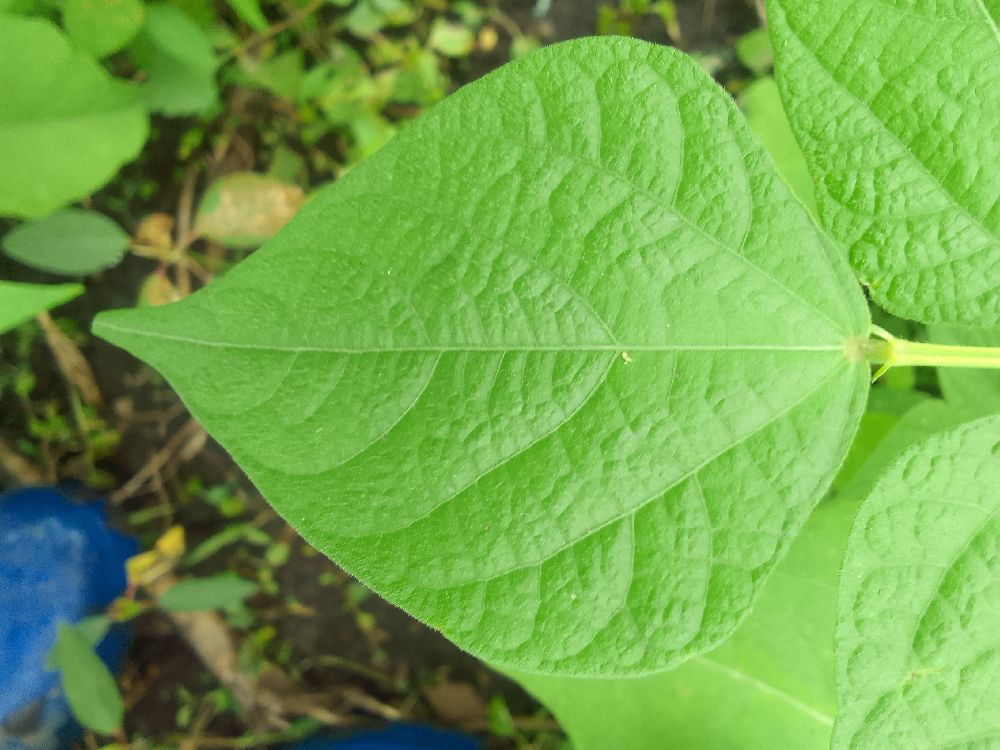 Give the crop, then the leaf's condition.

common bean, healthy
